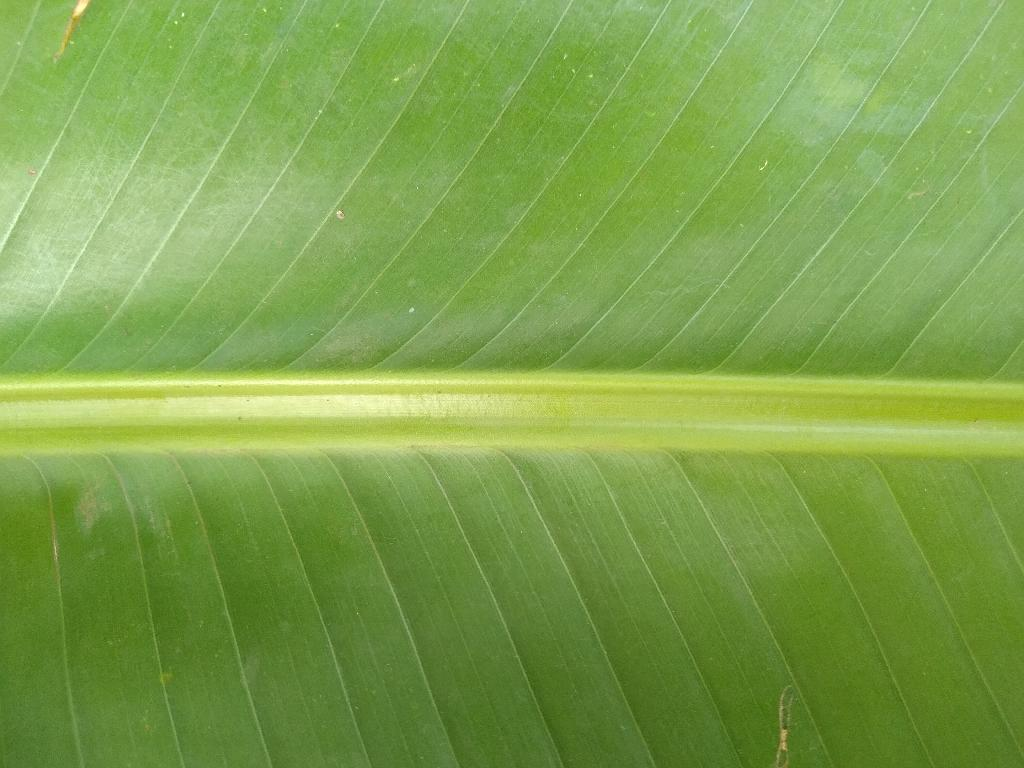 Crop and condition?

banana, healthy
